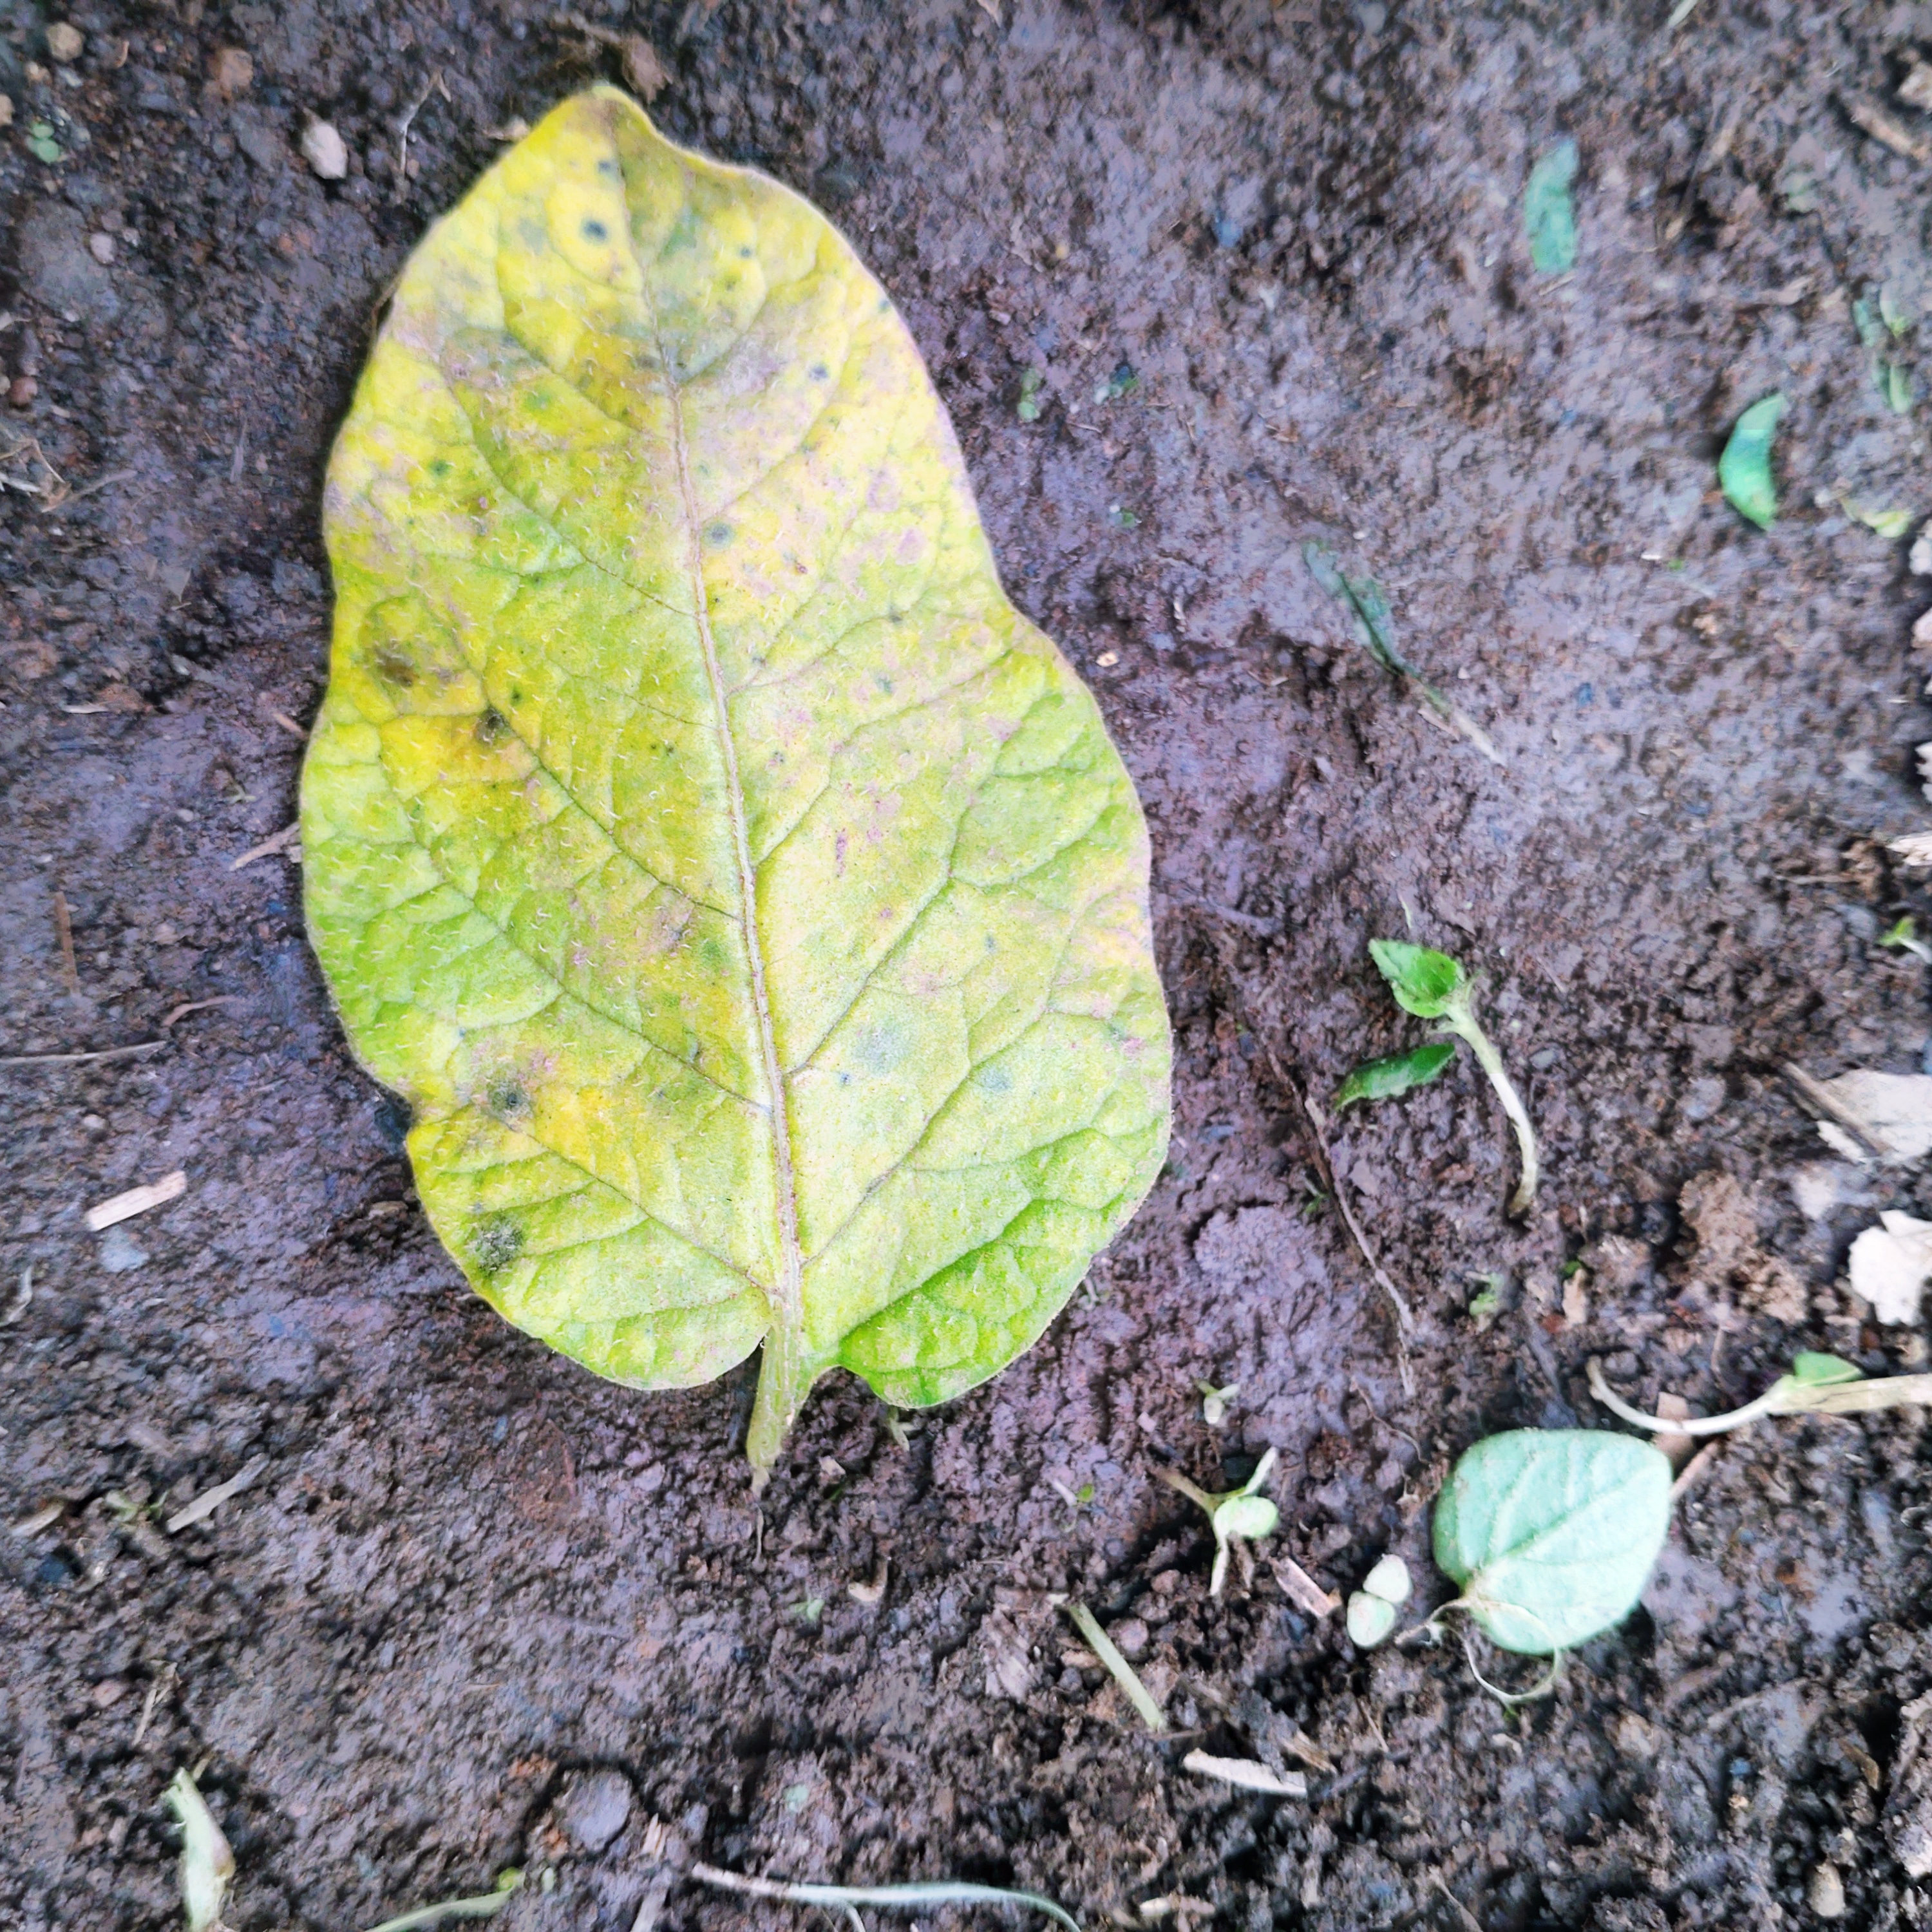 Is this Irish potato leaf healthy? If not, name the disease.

late blight
